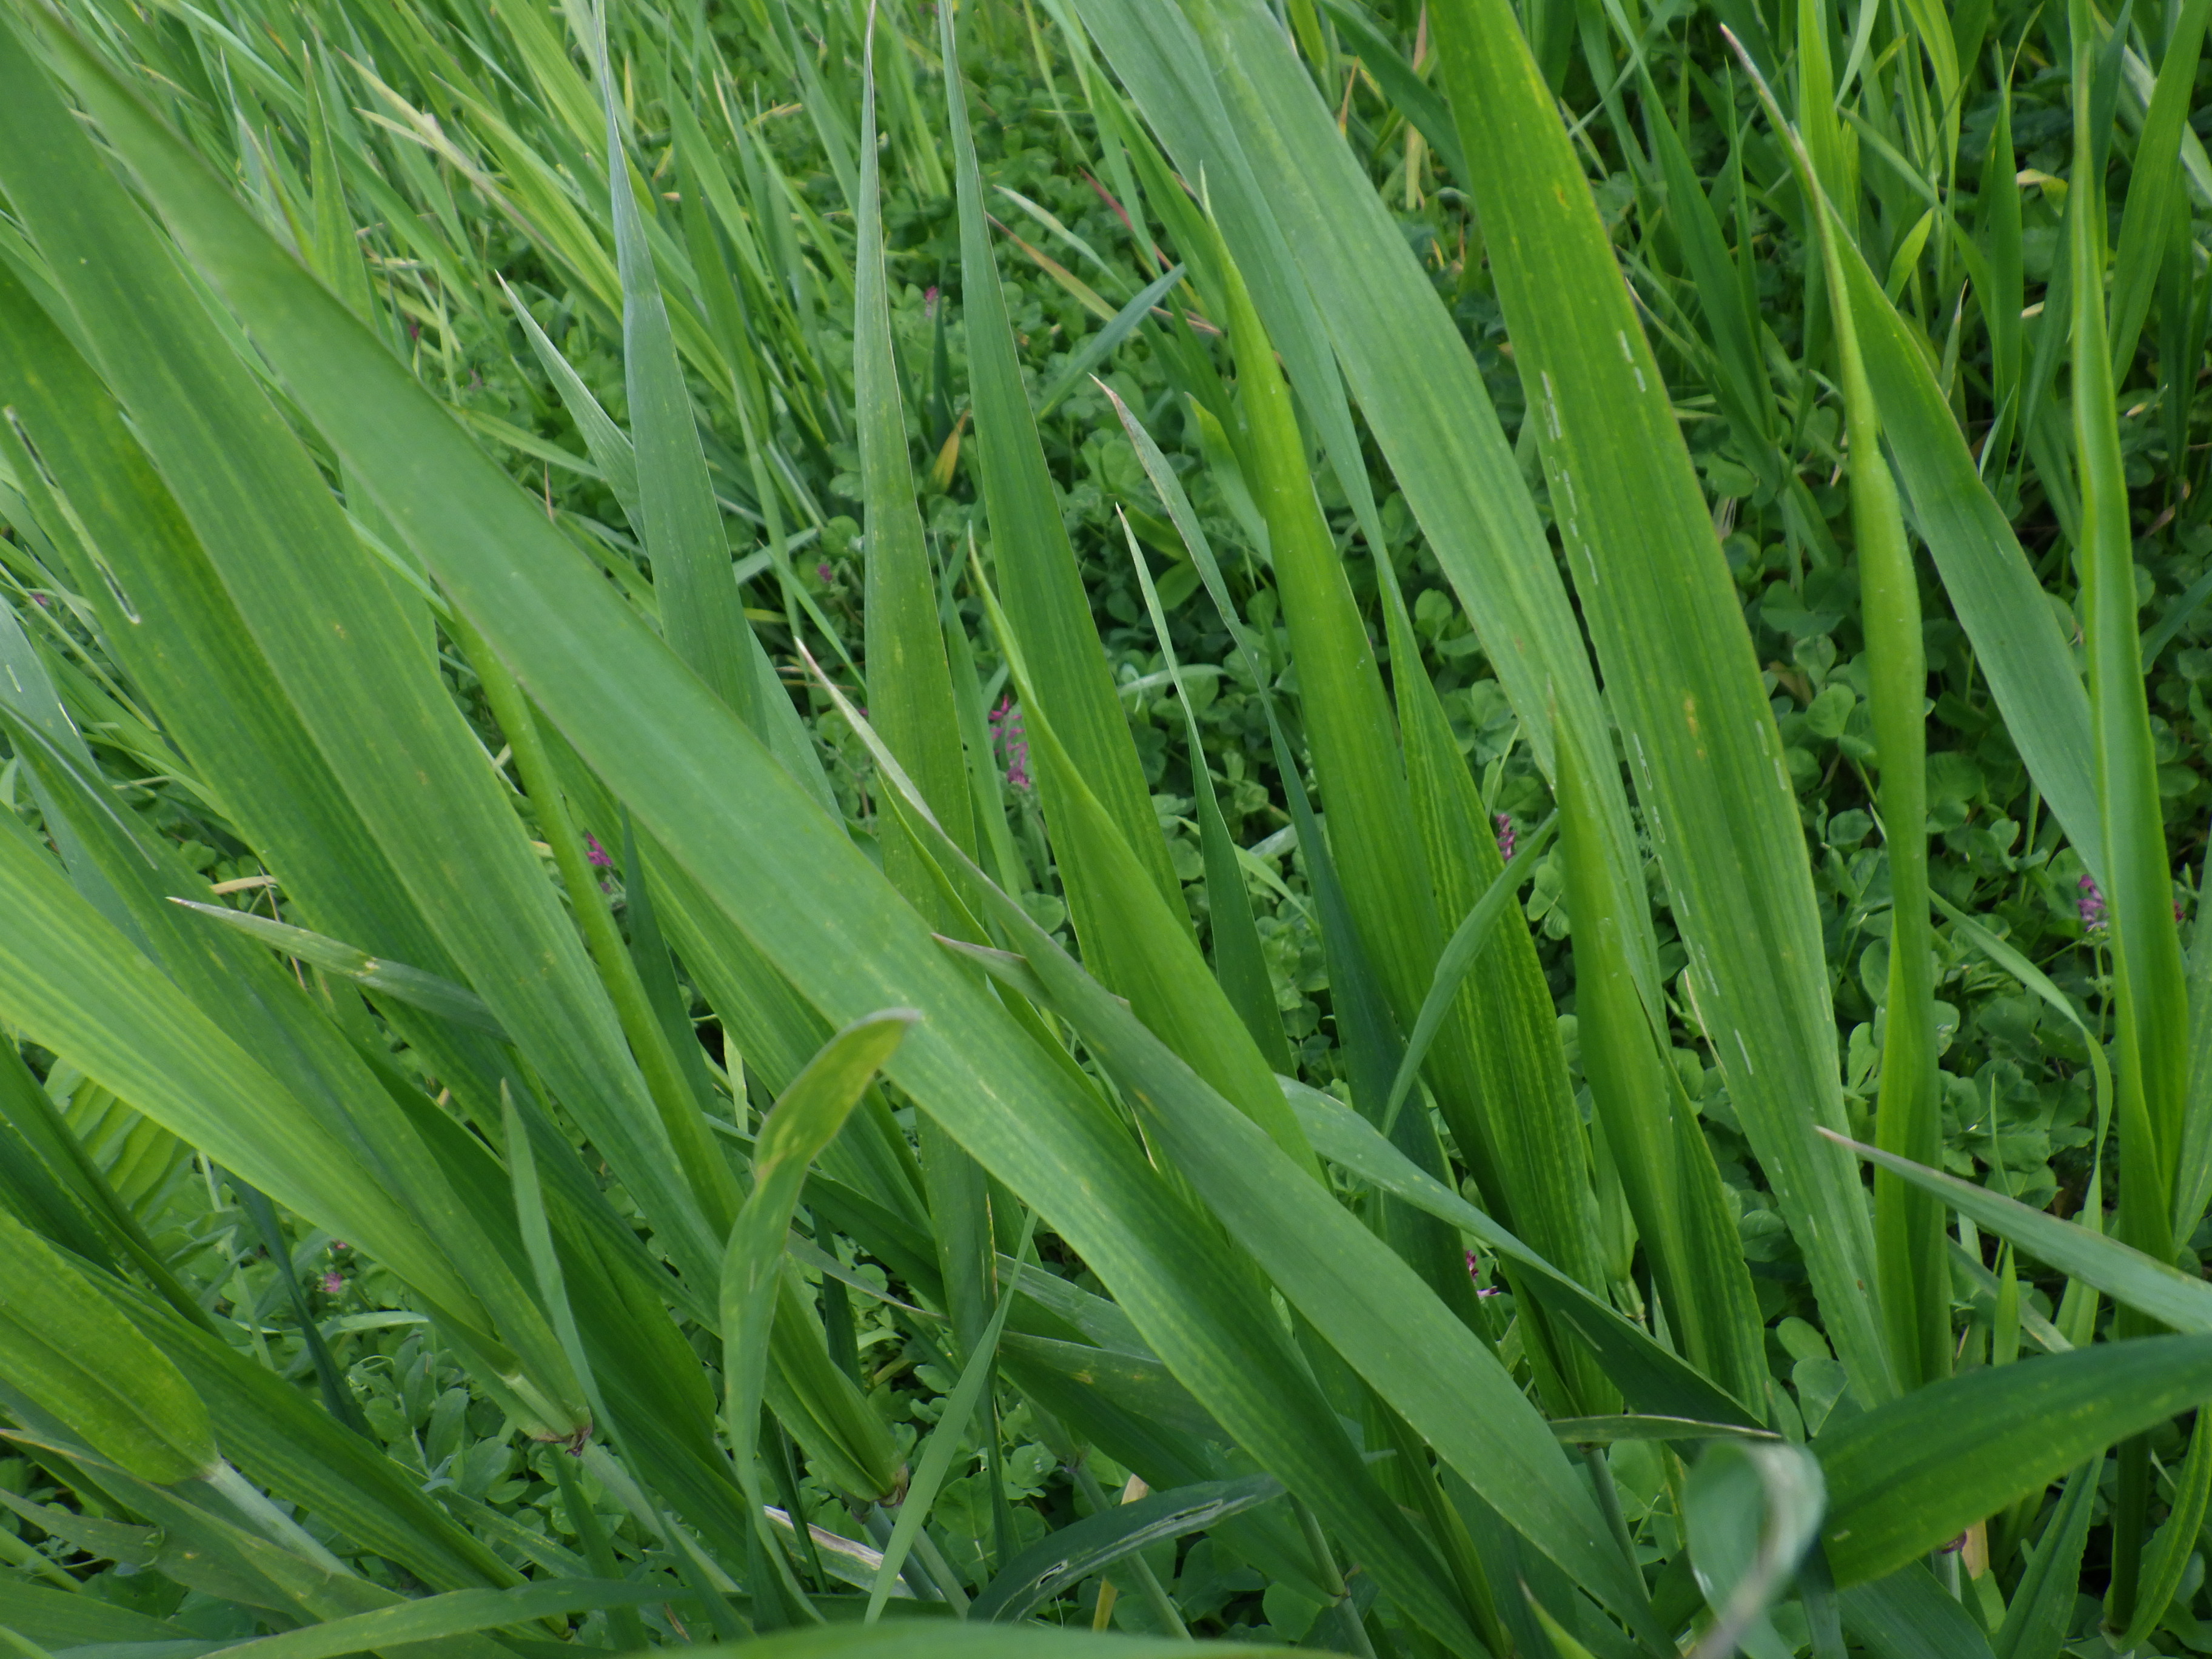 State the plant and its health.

wheat, healthy
